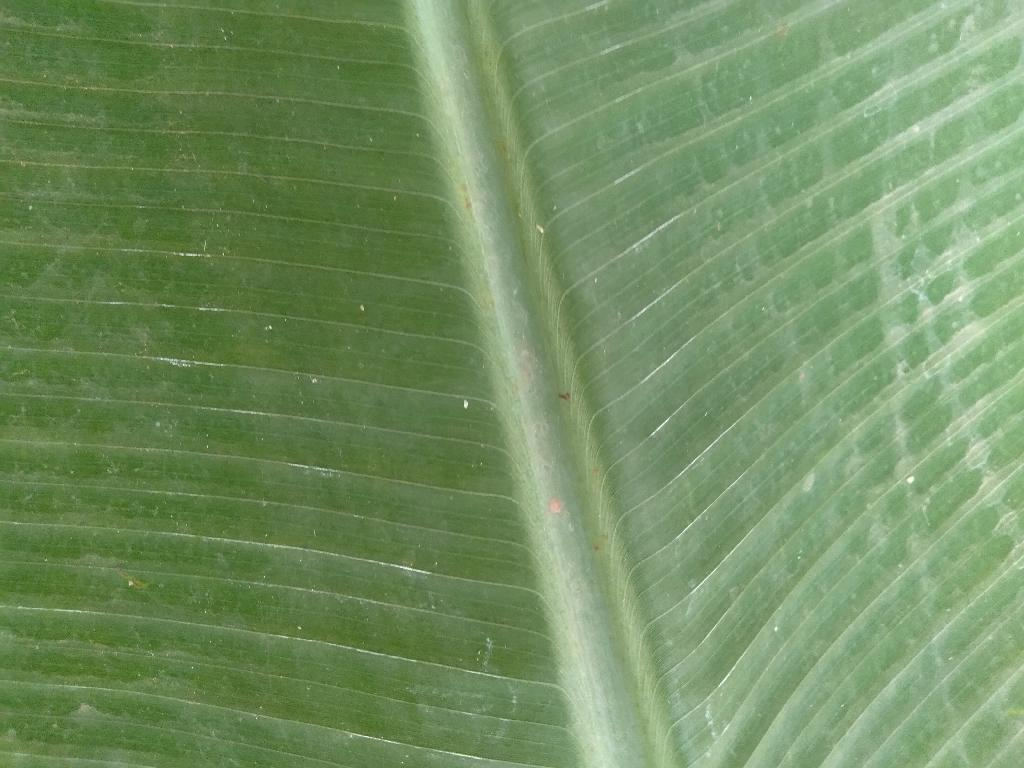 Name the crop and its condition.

banana, healthy
